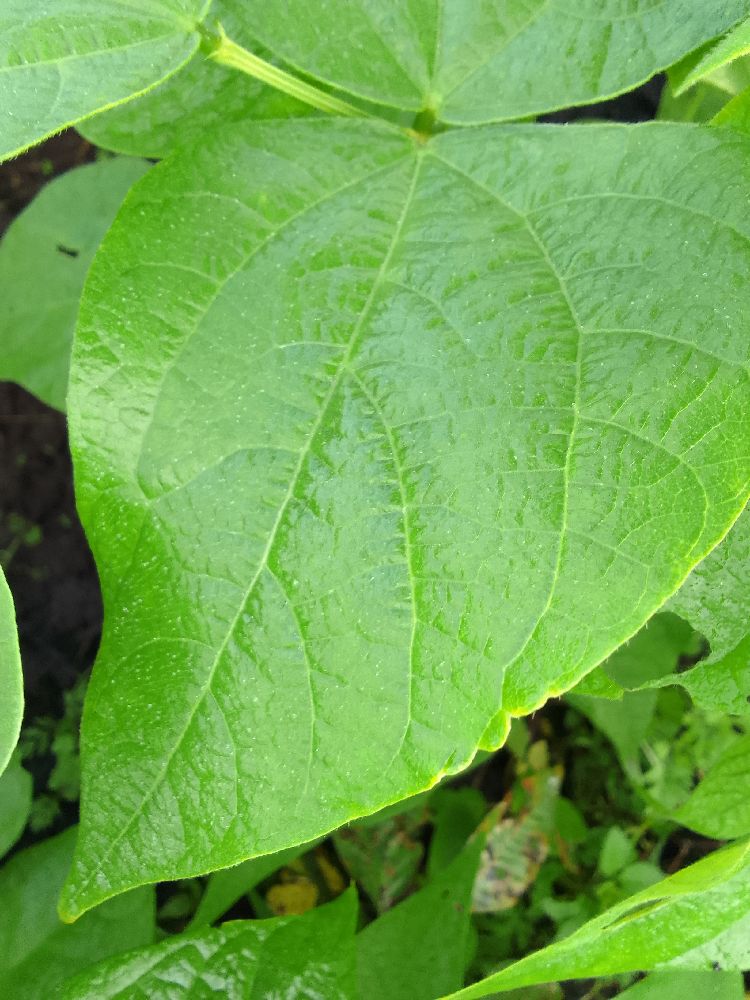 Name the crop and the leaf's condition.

common bean, healthy
